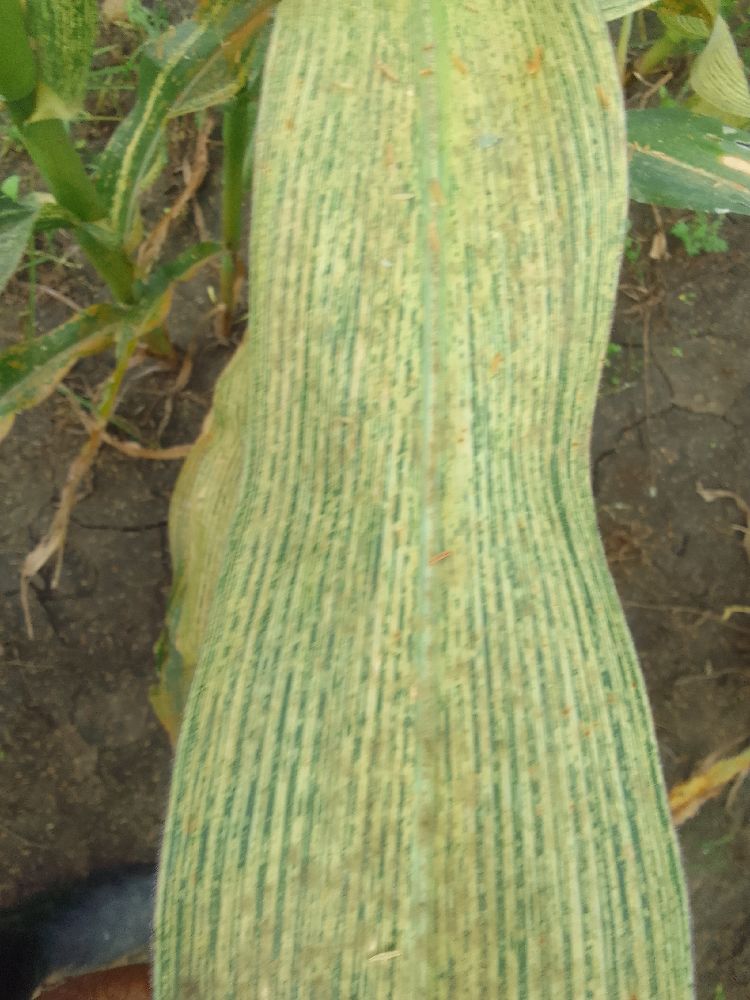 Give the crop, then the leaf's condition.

maize, maize streak virus
